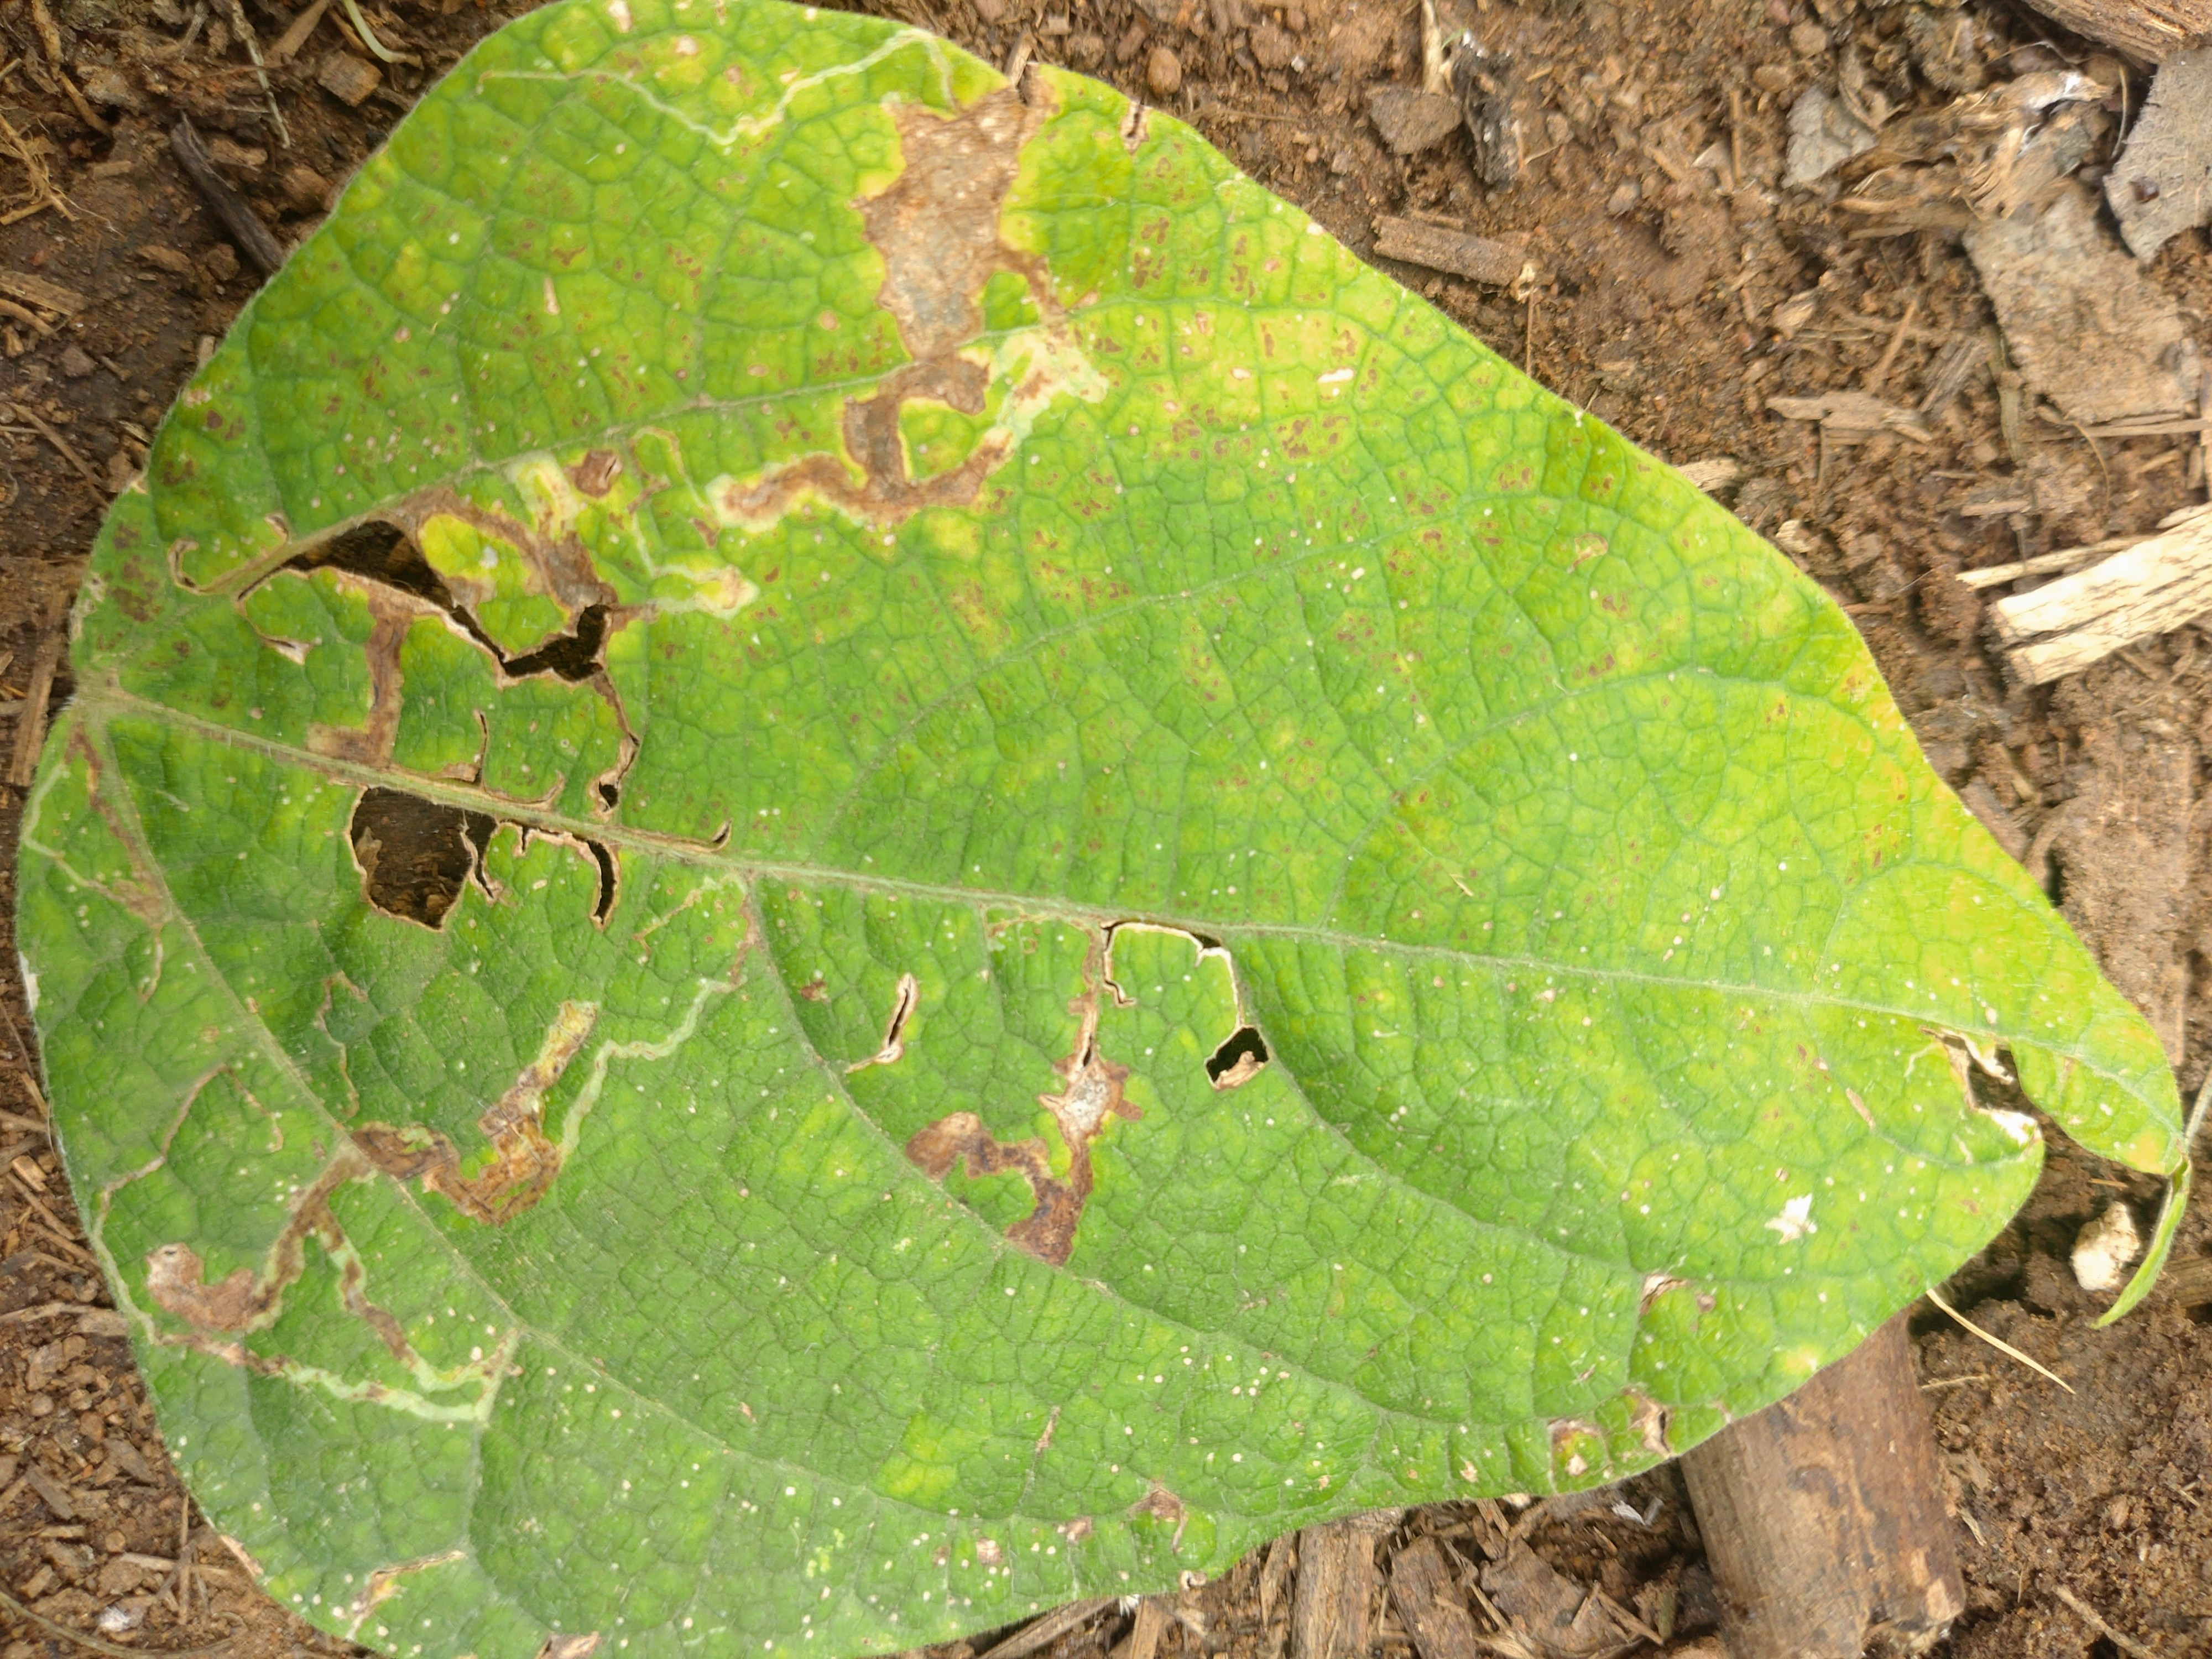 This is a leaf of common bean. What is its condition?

rust
